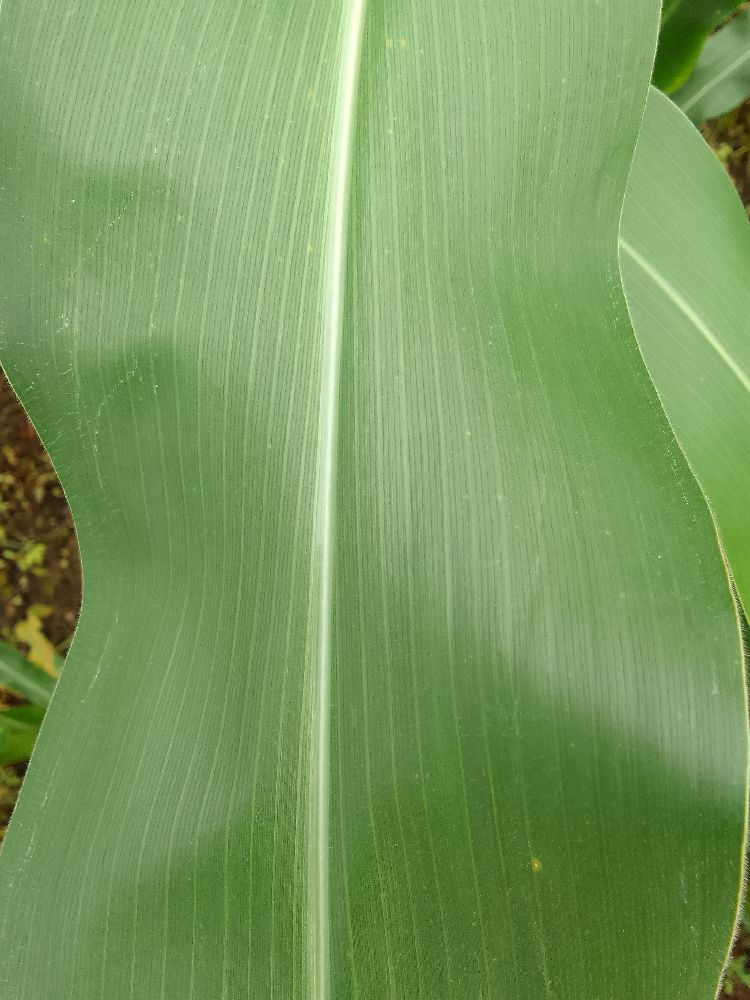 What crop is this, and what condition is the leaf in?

maize, healthy
